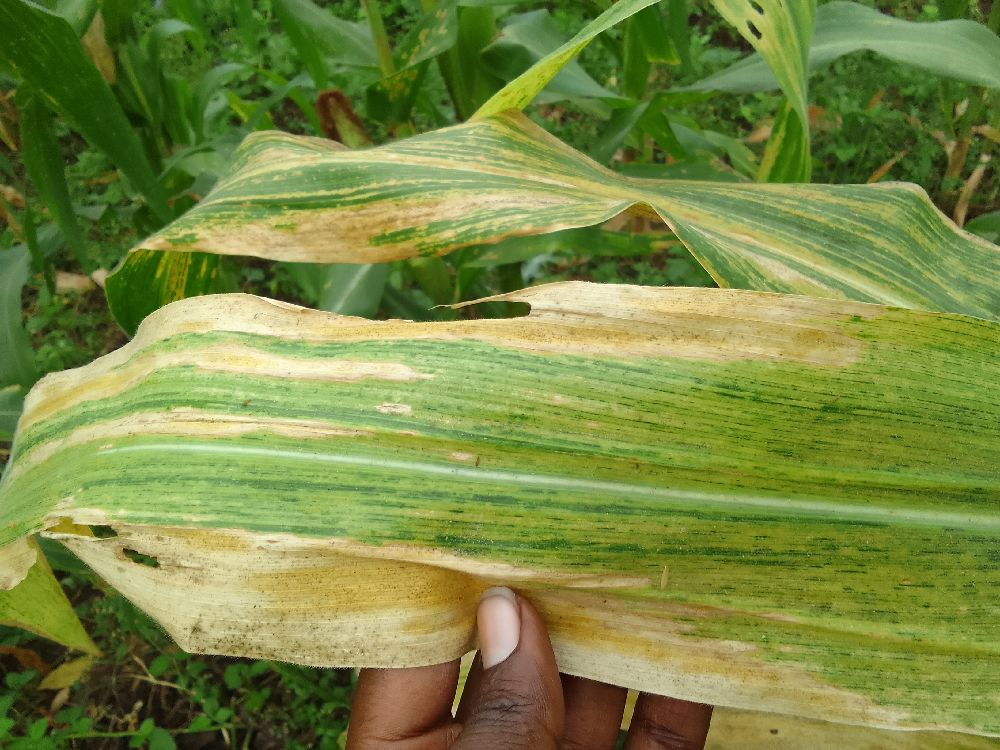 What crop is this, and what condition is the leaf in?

maize, maize lethal necrosis
